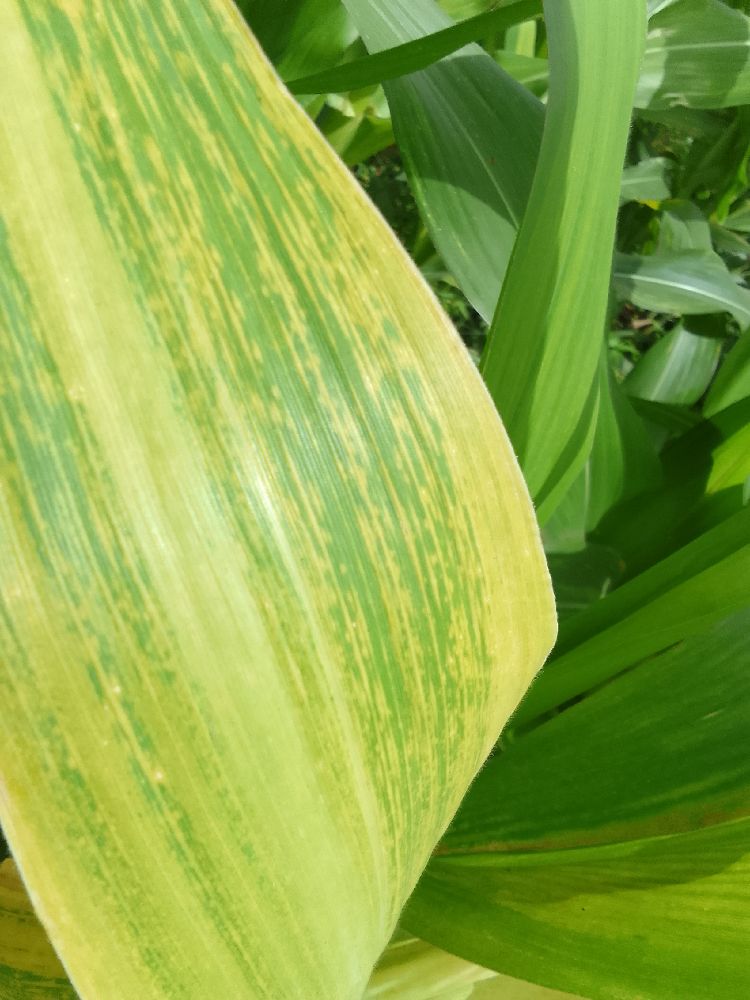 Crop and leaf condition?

maize, maize lethal necrosis
